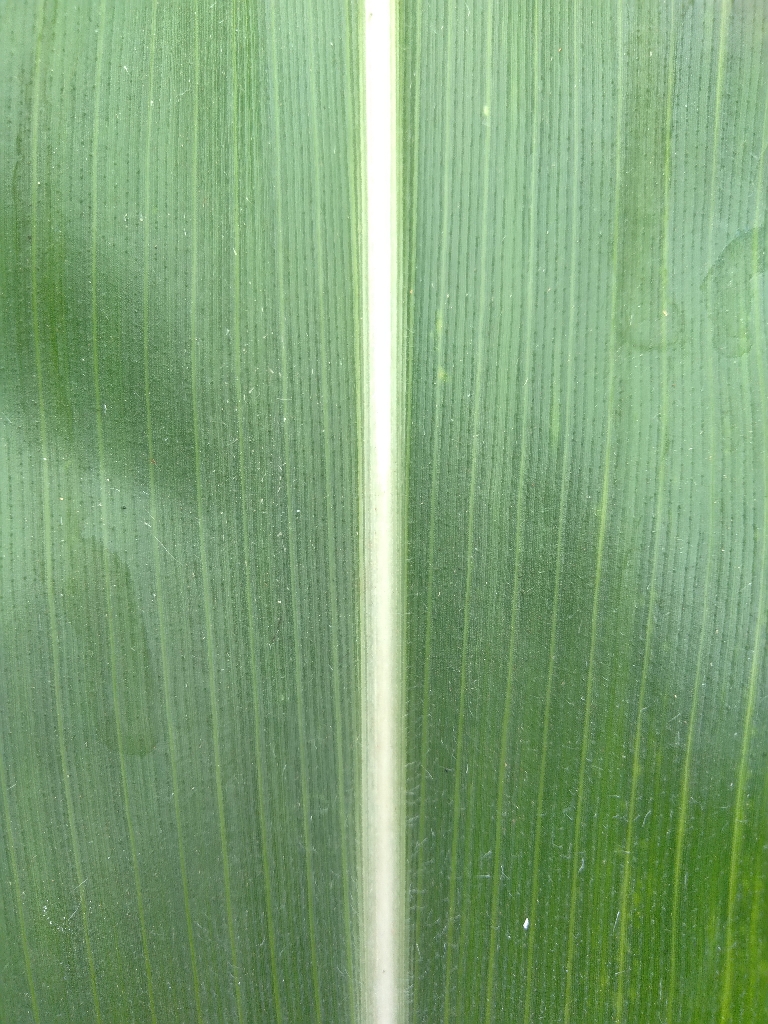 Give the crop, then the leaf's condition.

maize, healthy
